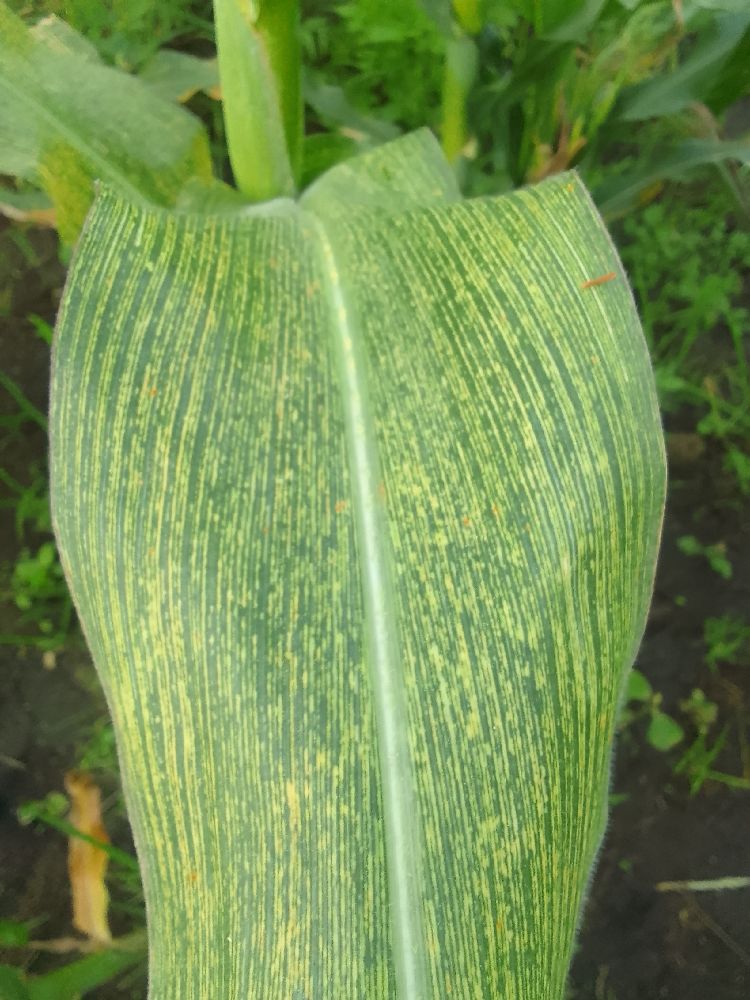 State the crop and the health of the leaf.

maize, maize streak virus
